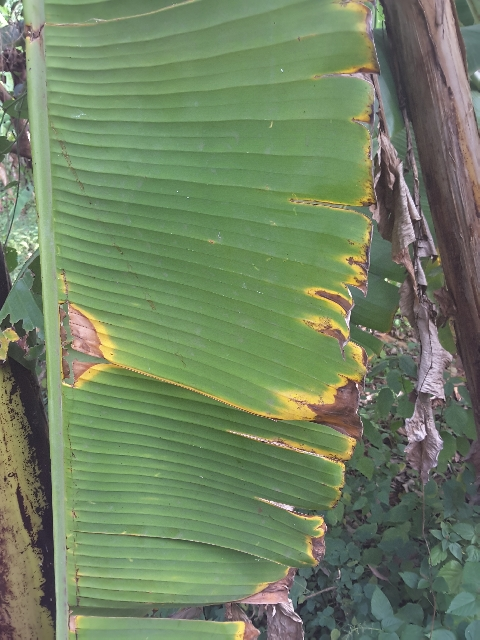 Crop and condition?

banana, fusarium wilt race 1
